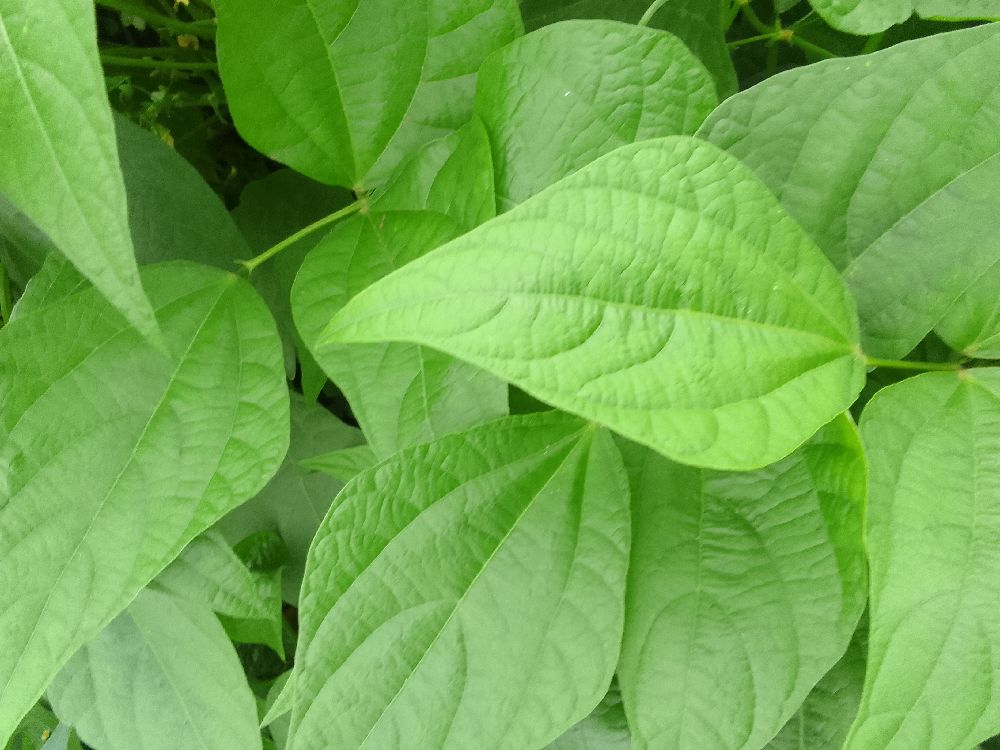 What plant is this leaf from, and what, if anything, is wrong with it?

common bean, healthy
